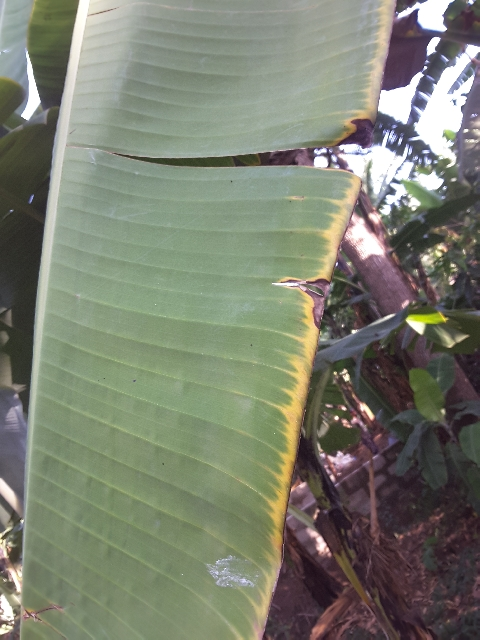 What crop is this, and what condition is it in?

banana, fusarium wilt race 1
